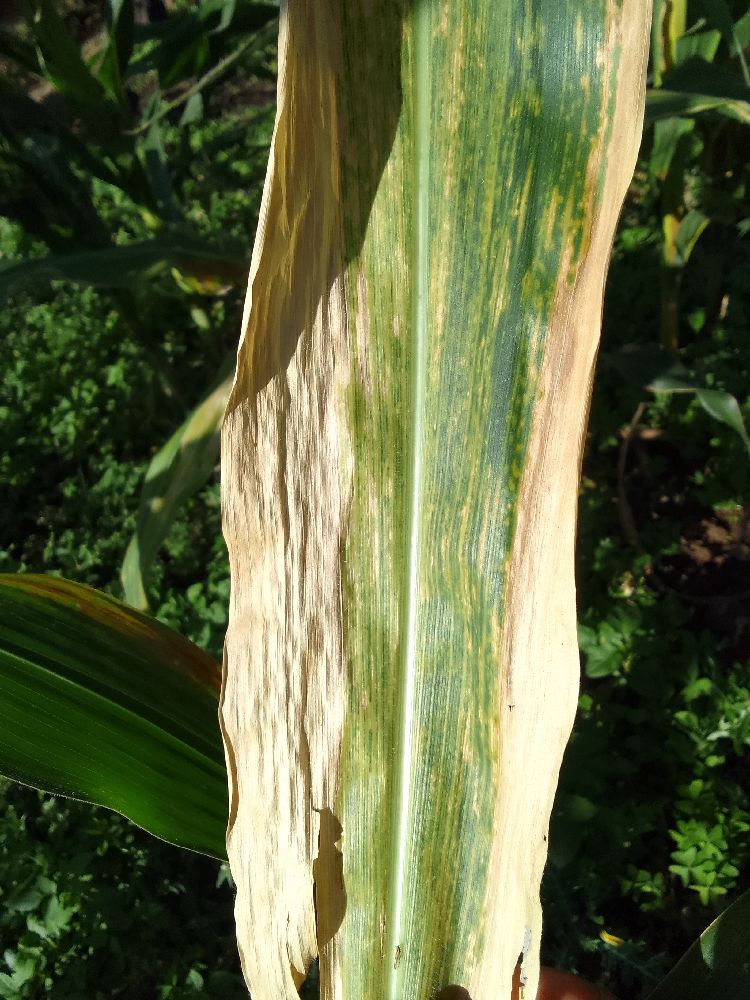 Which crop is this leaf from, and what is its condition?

maize, maize lethal necrosis
